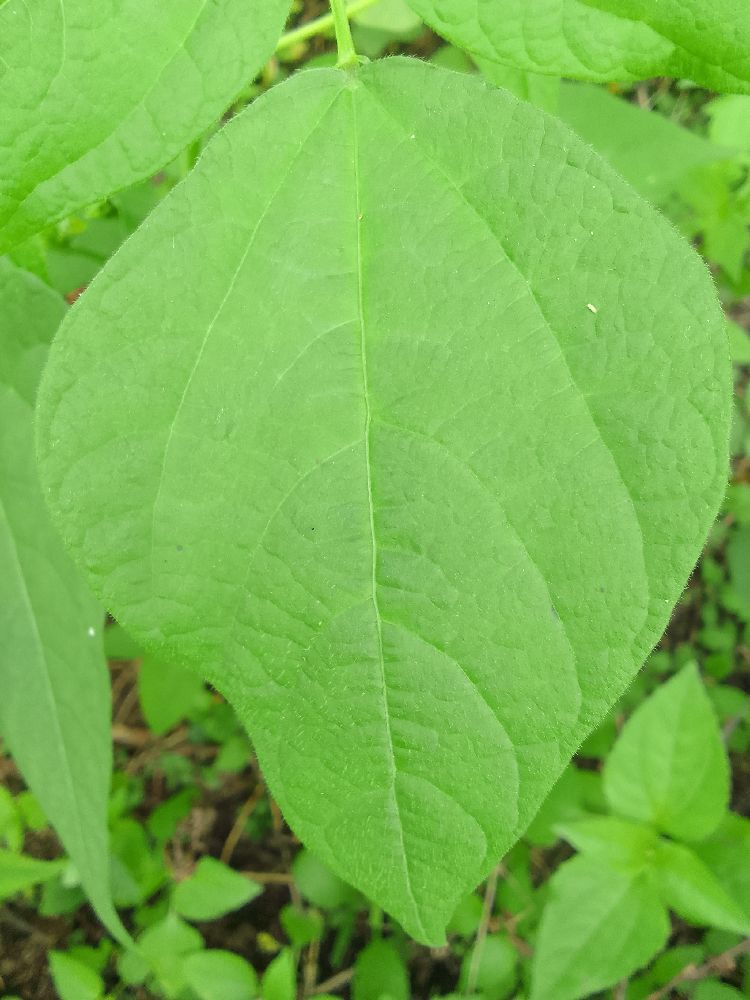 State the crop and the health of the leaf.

common bean, healthy
